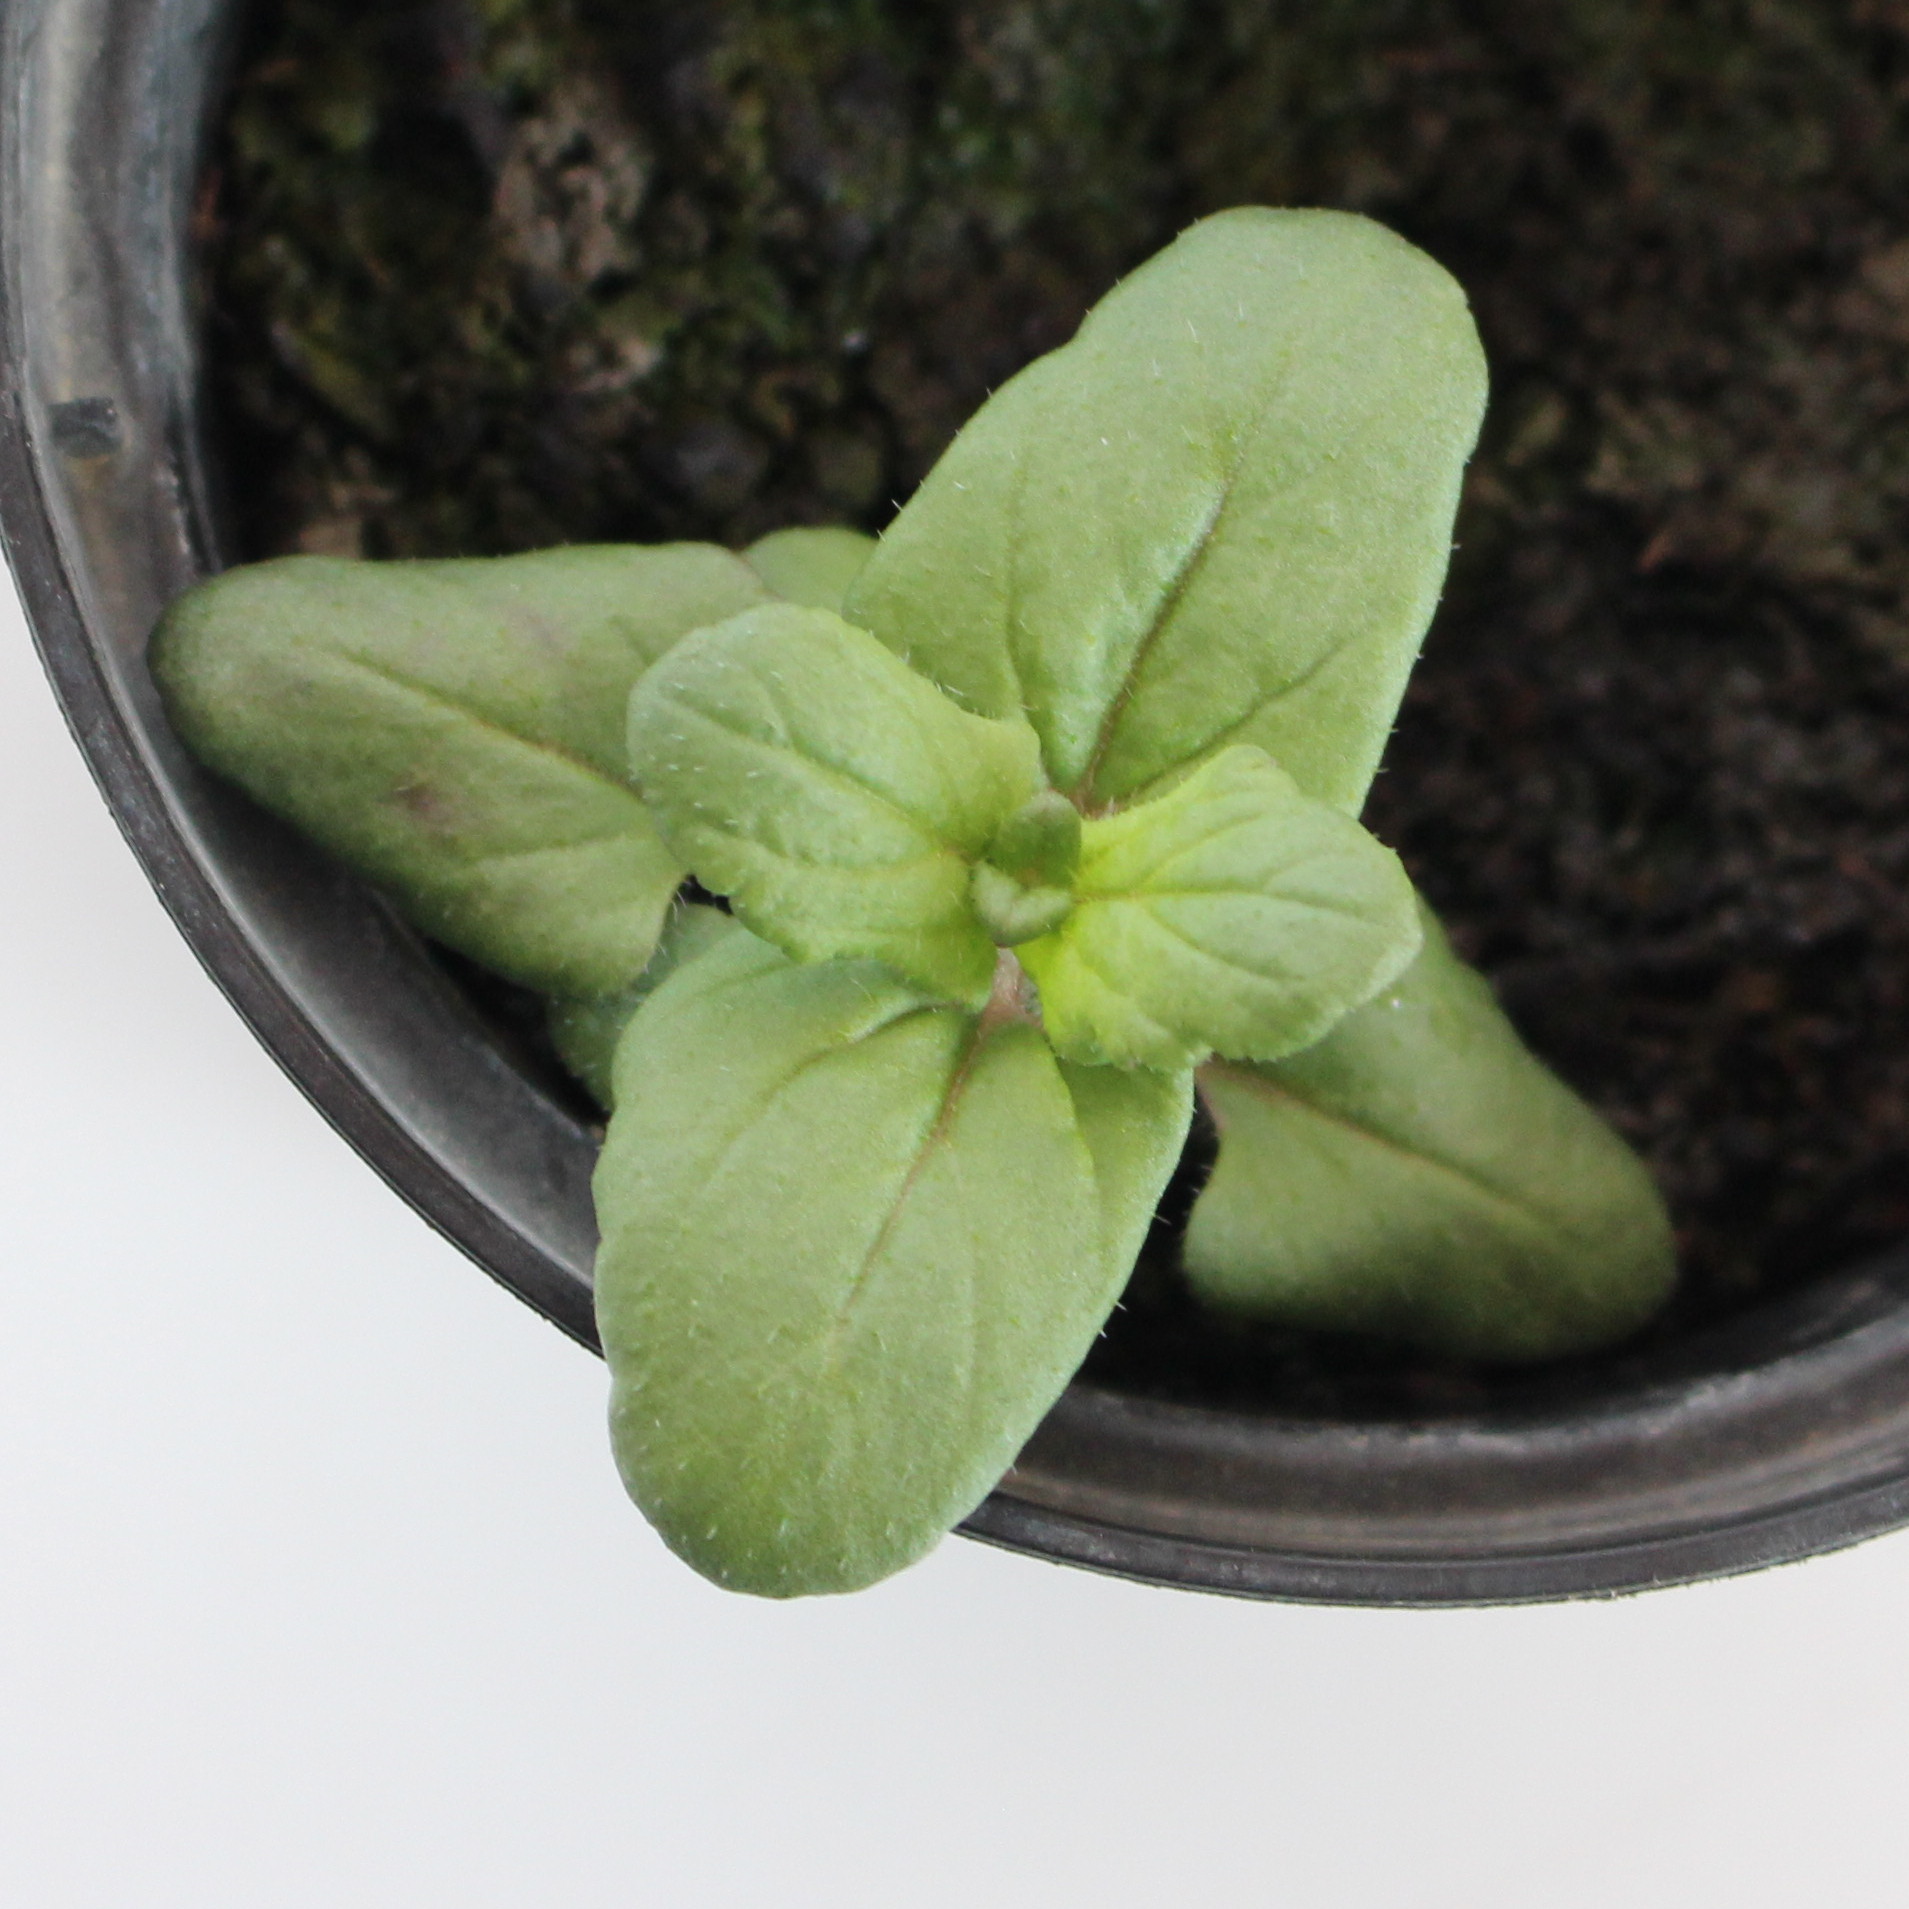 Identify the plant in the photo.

Veronica persica
